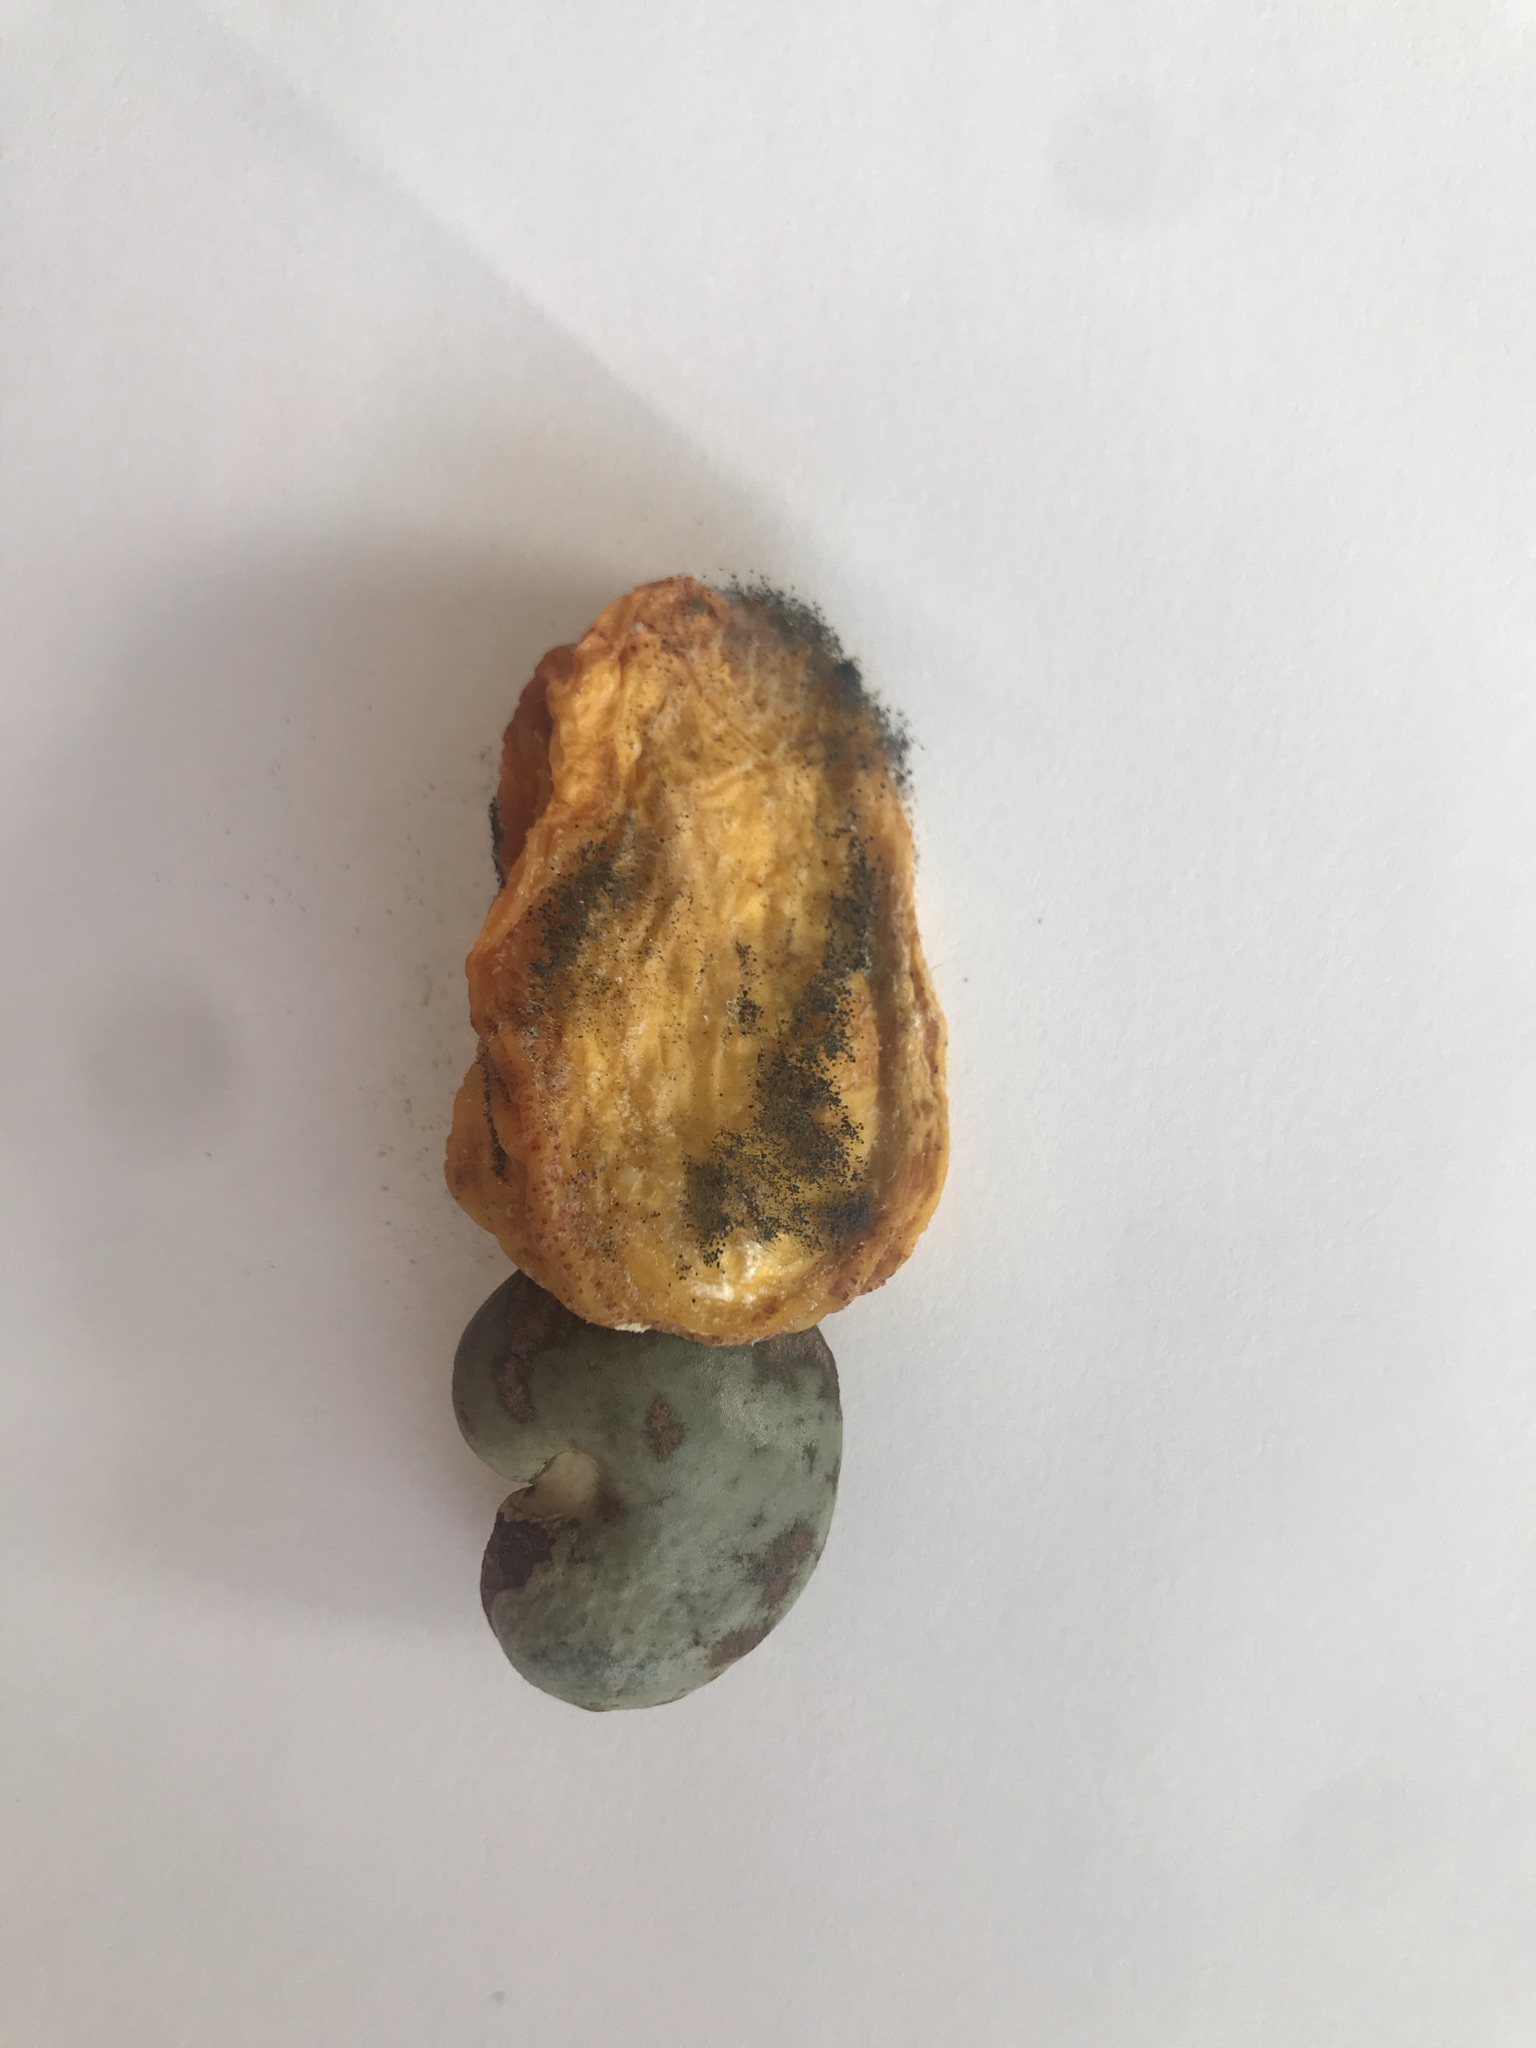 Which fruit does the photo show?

caju amarelo
